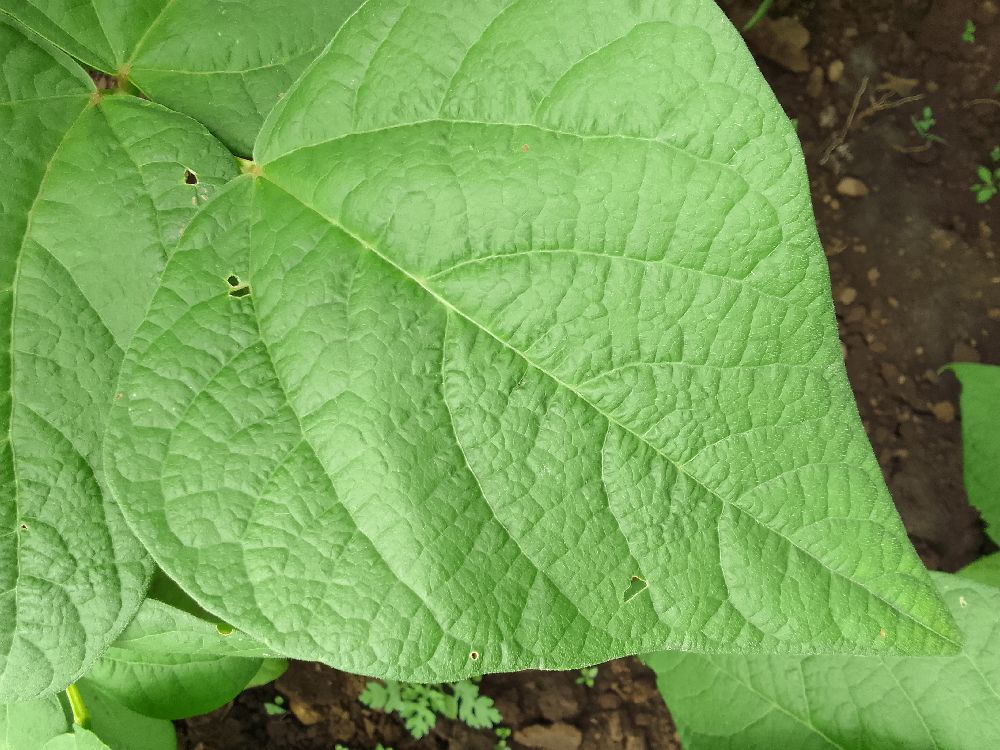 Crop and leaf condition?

common bean, healthy
